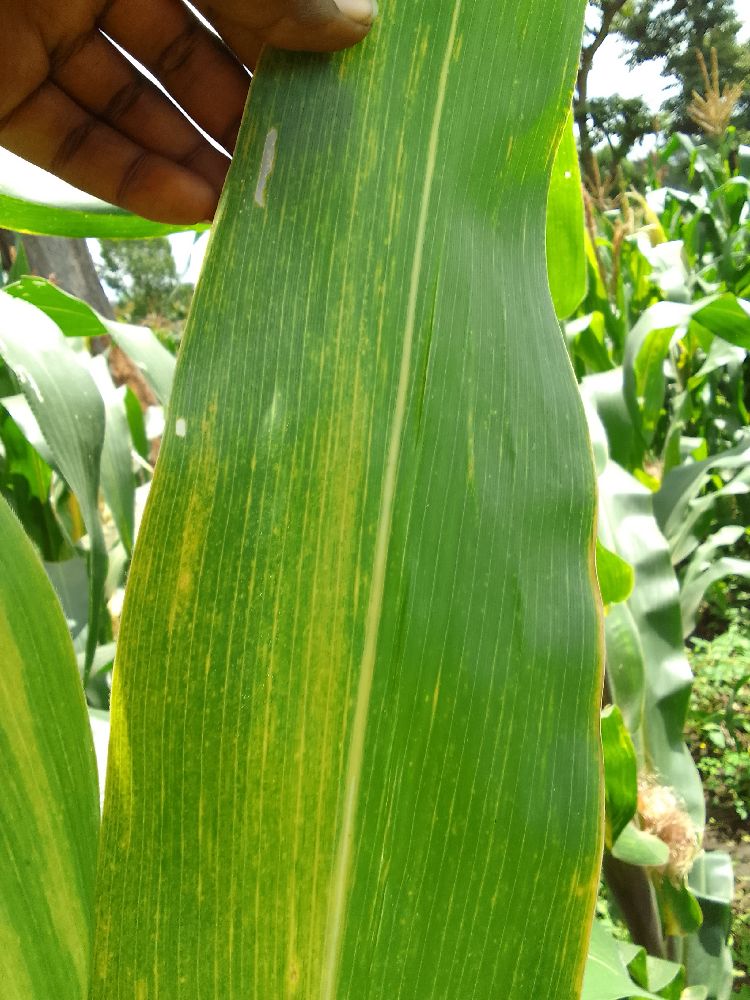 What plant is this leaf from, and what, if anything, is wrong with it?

maize, maize lethal necrosis
